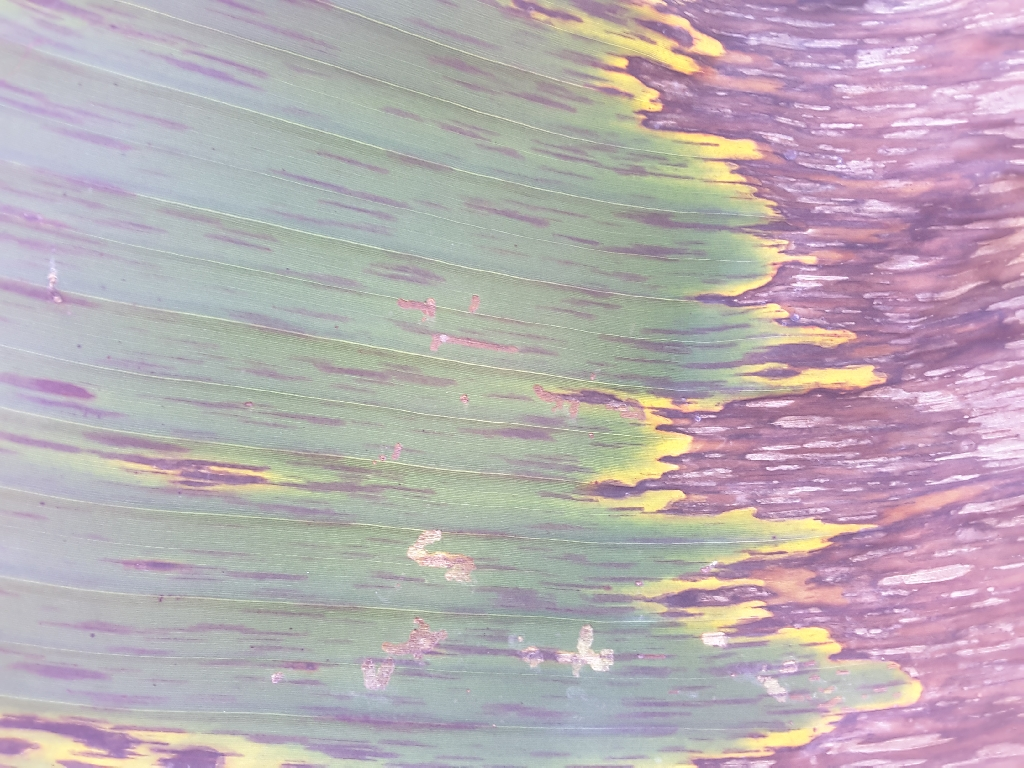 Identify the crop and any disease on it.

banana, black sigatoka
